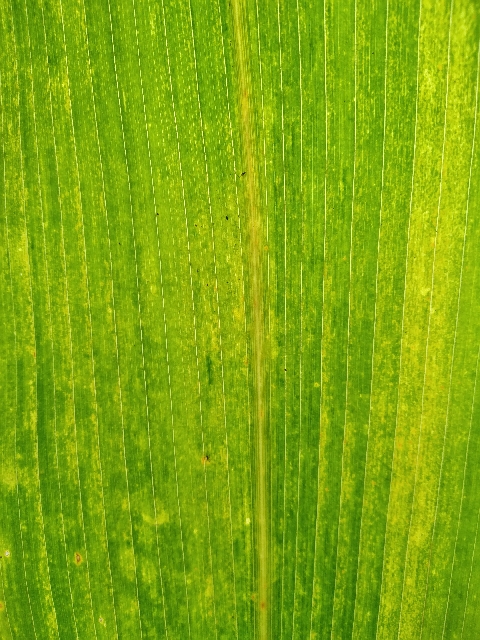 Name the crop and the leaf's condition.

maize, maize lethal necrosis
